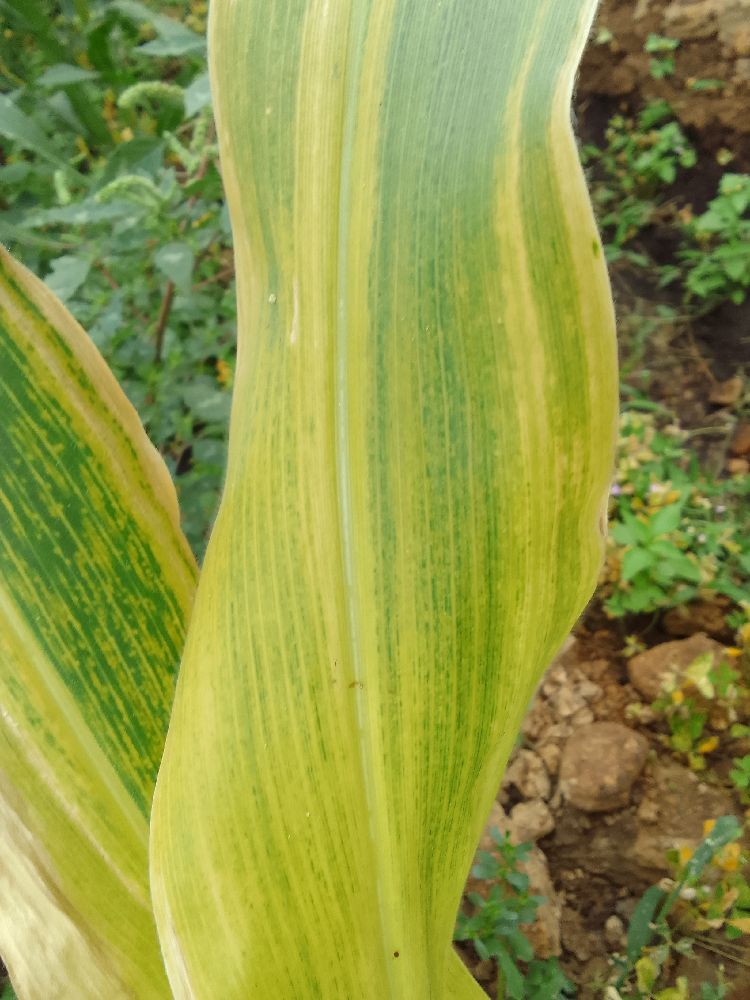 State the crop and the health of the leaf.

maize, maize lethal necrosis
